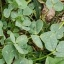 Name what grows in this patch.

unstructured weed
